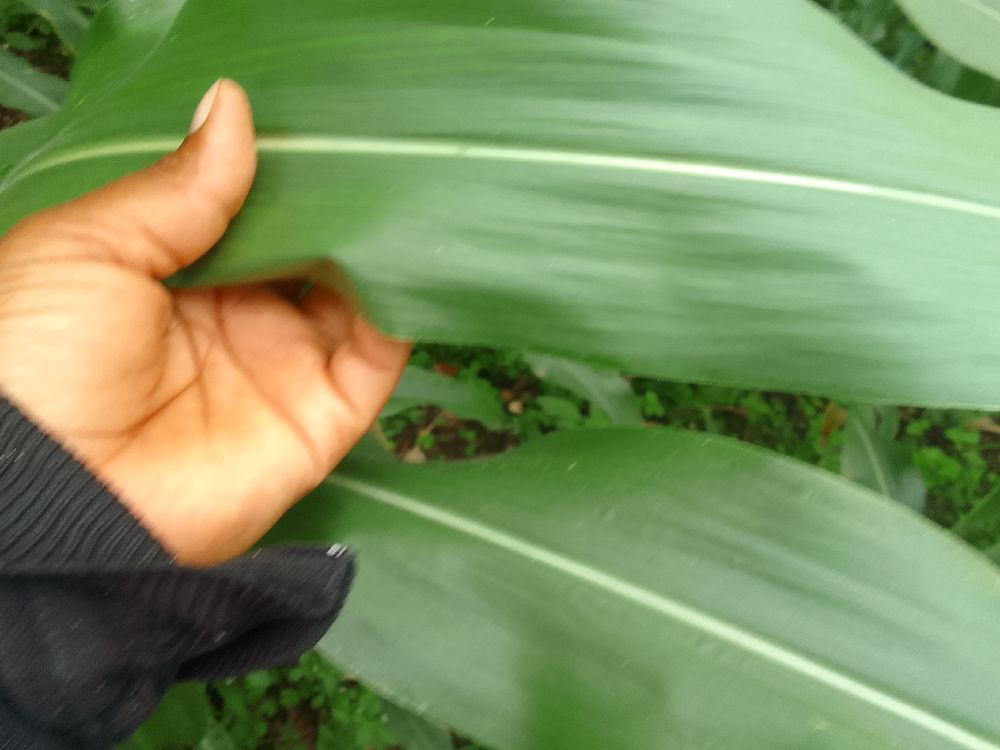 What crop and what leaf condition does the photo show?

maize, healthy
